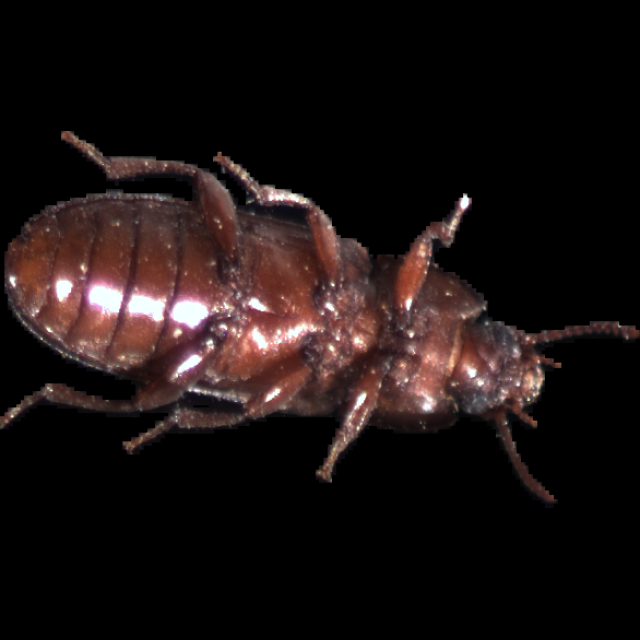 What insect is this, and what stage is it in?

mealworm beetle
